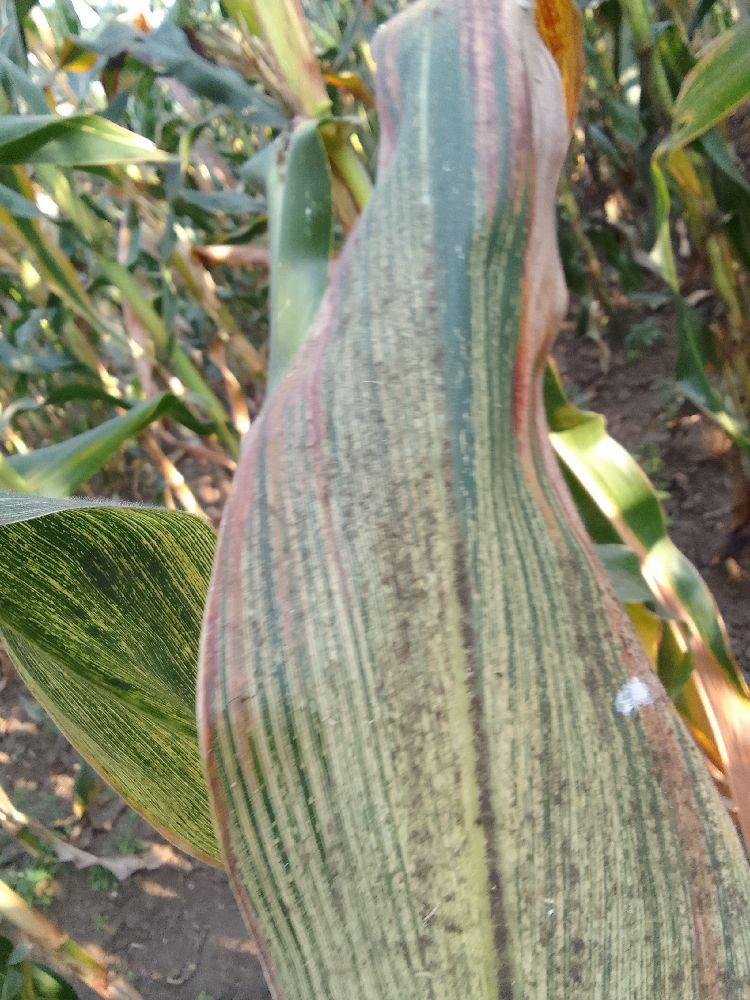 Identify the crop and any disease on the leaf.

maize, maize streak virus
